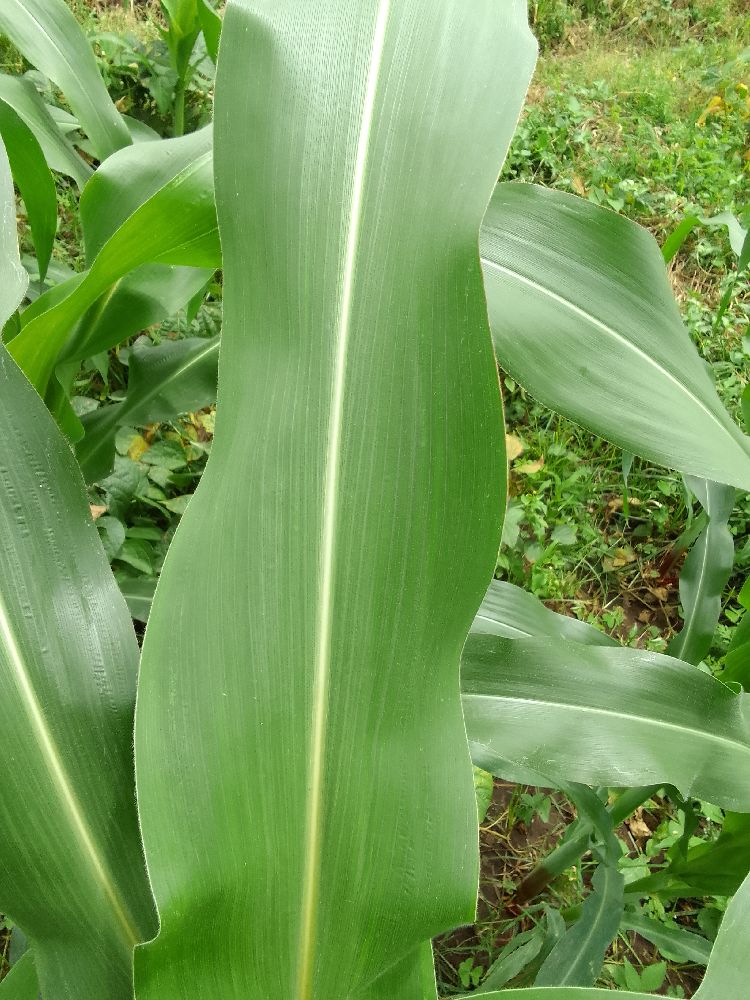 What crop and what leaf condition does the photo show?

maize, healthy
